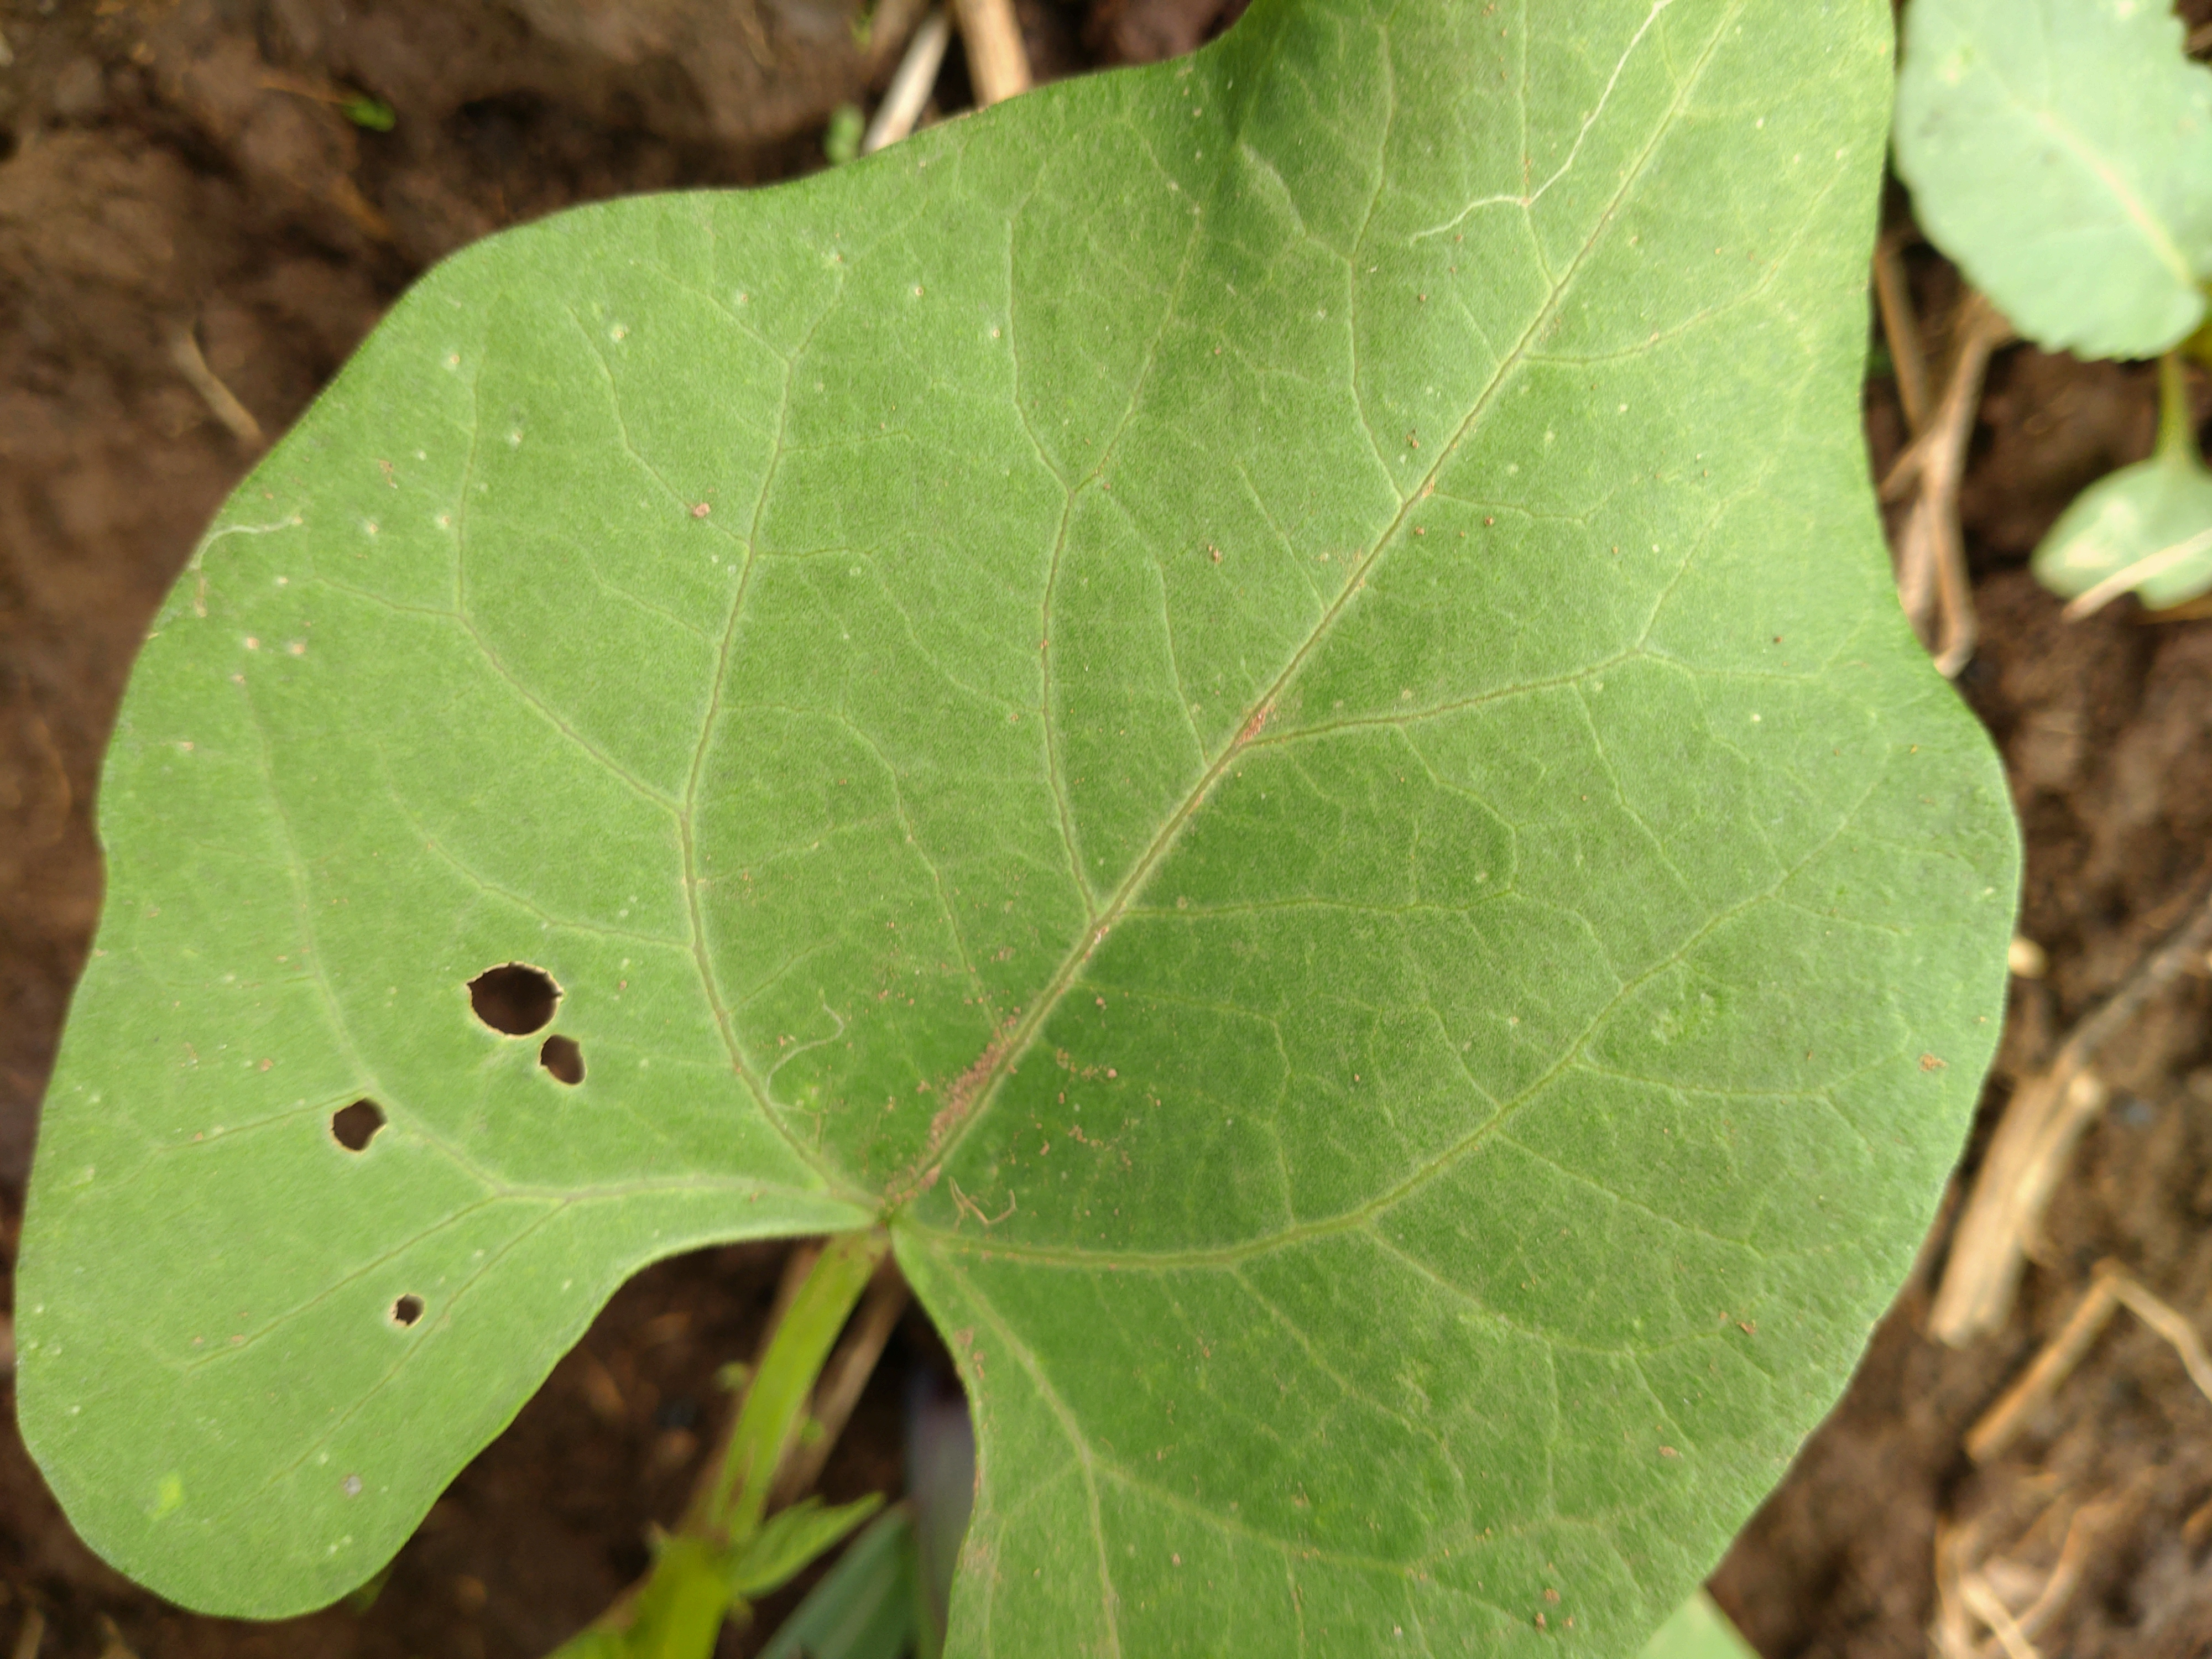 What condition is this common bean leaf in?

healthy
